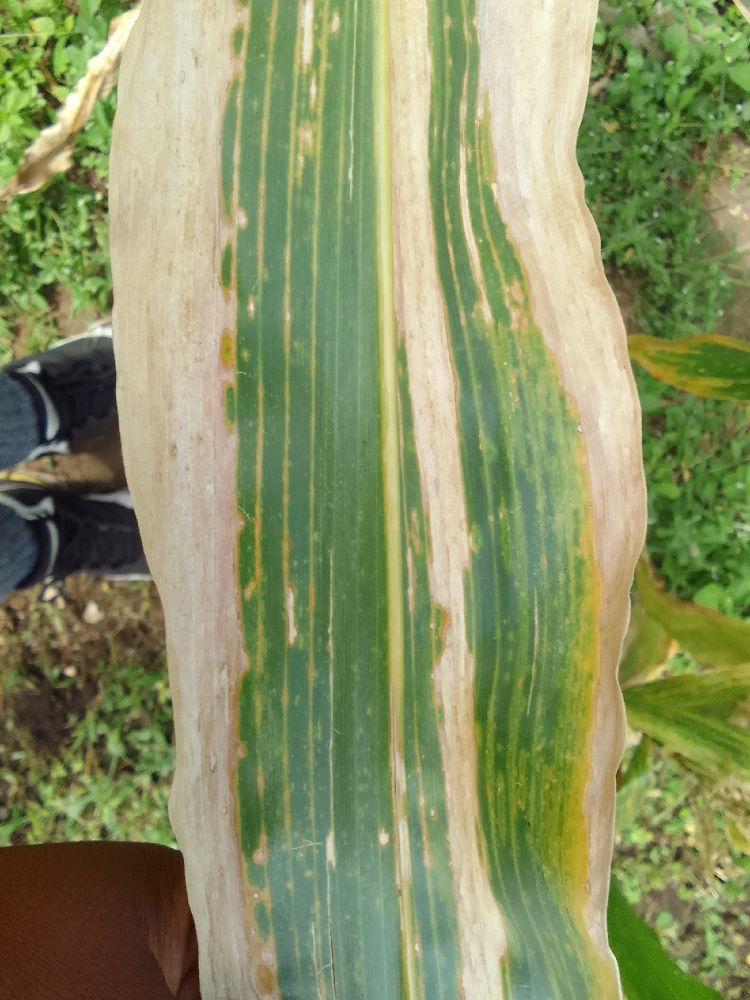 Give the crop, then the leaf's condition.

maize, maize lethal necrosis
